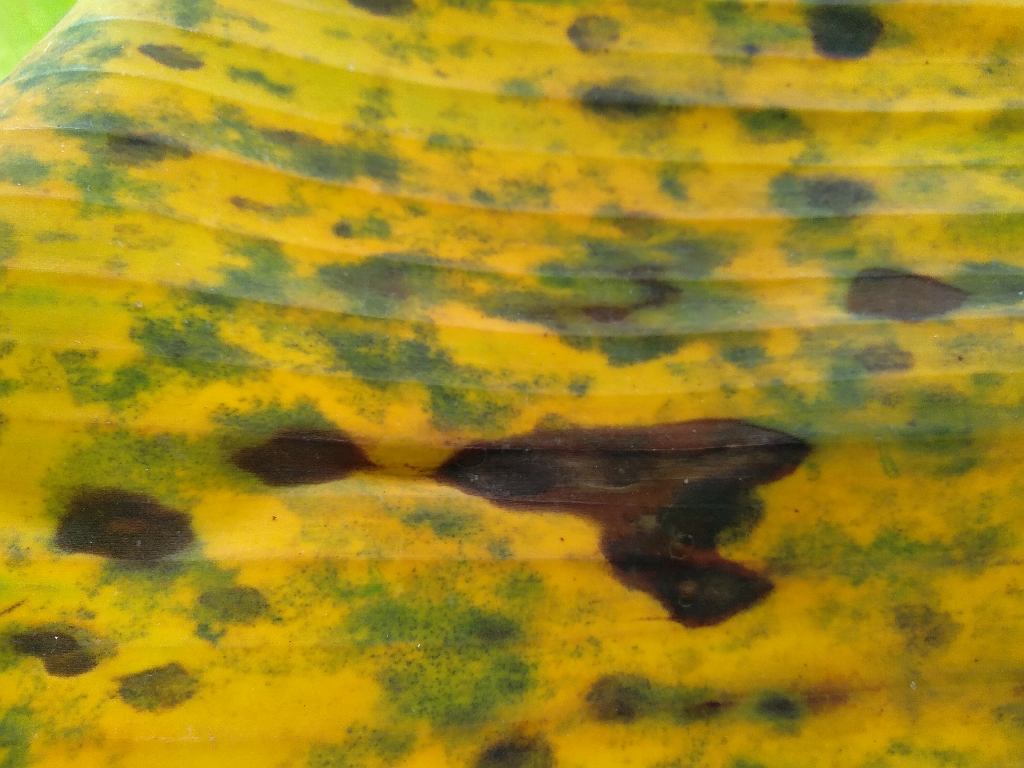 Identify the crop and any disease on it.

banana, black sigatoka
